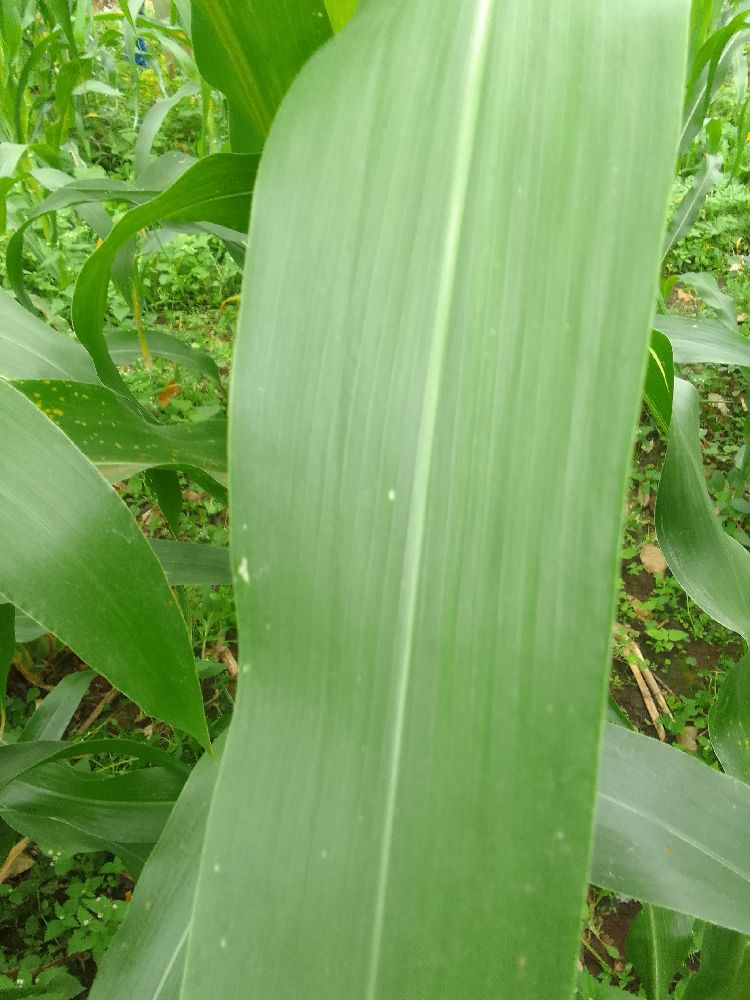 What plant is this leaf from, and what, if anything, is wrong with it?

maize, healthy
